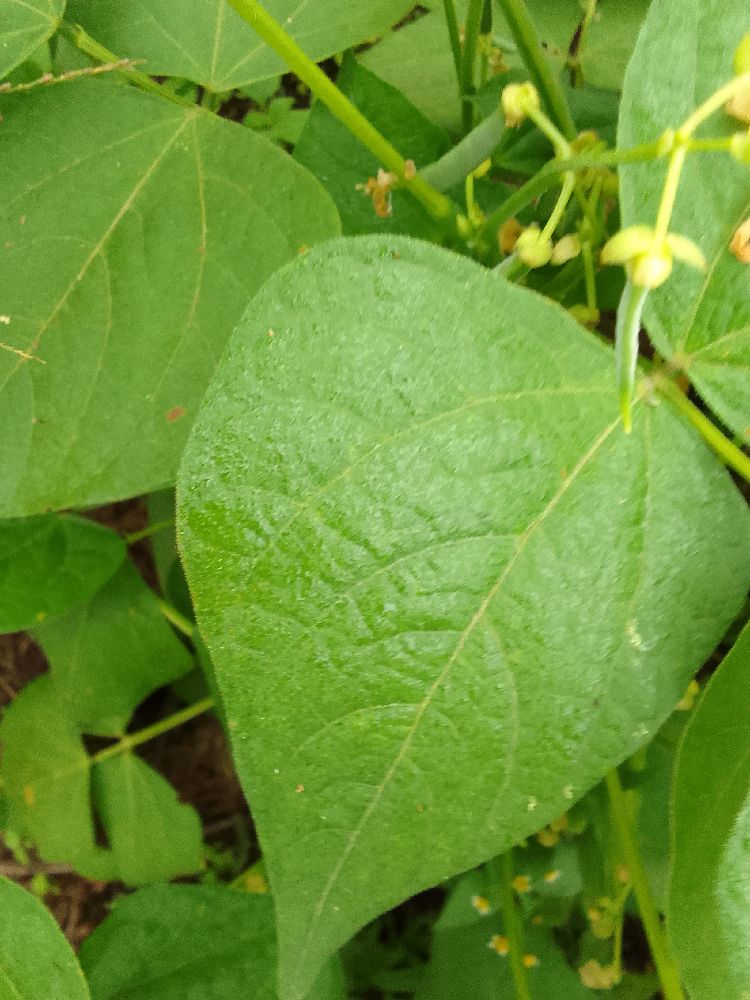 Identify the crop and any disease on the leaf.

common bean, healthy
